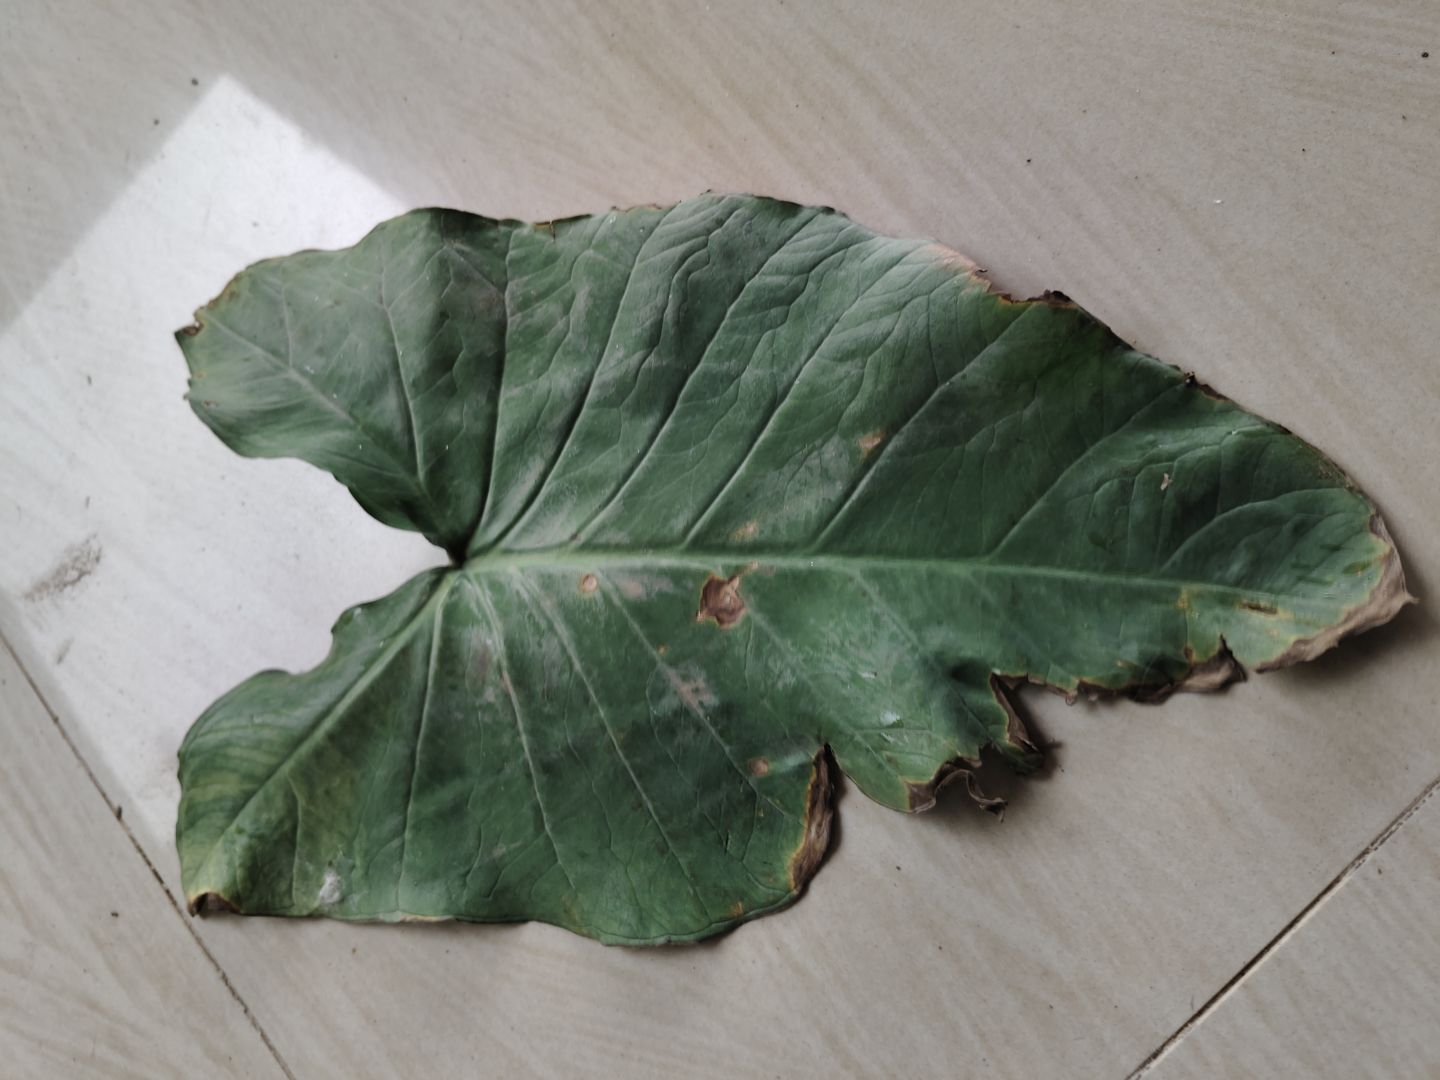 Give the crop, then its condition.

taro, leaf blight
